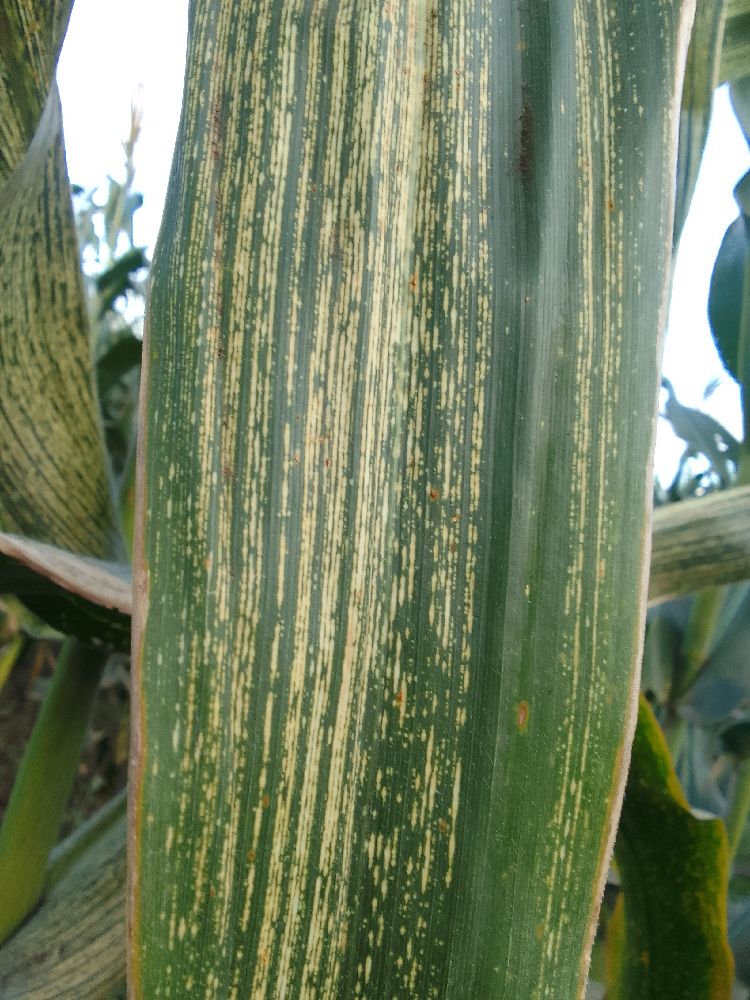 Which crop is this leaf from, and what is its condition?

maize, maize streak virus
